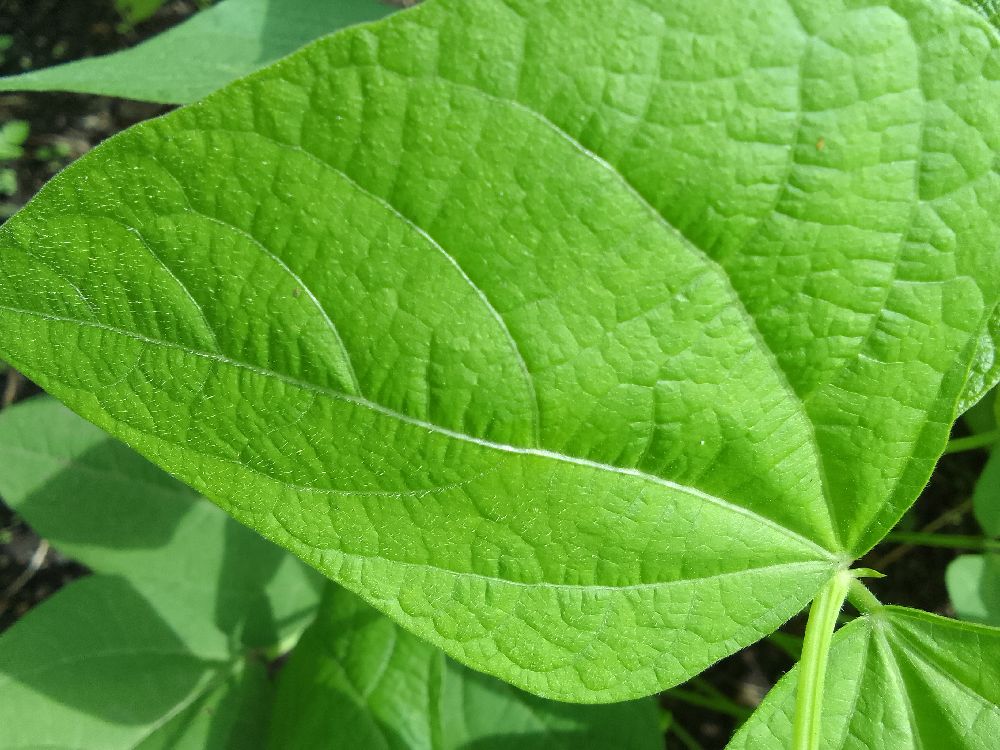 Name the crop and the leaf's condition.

common bean, healthy
